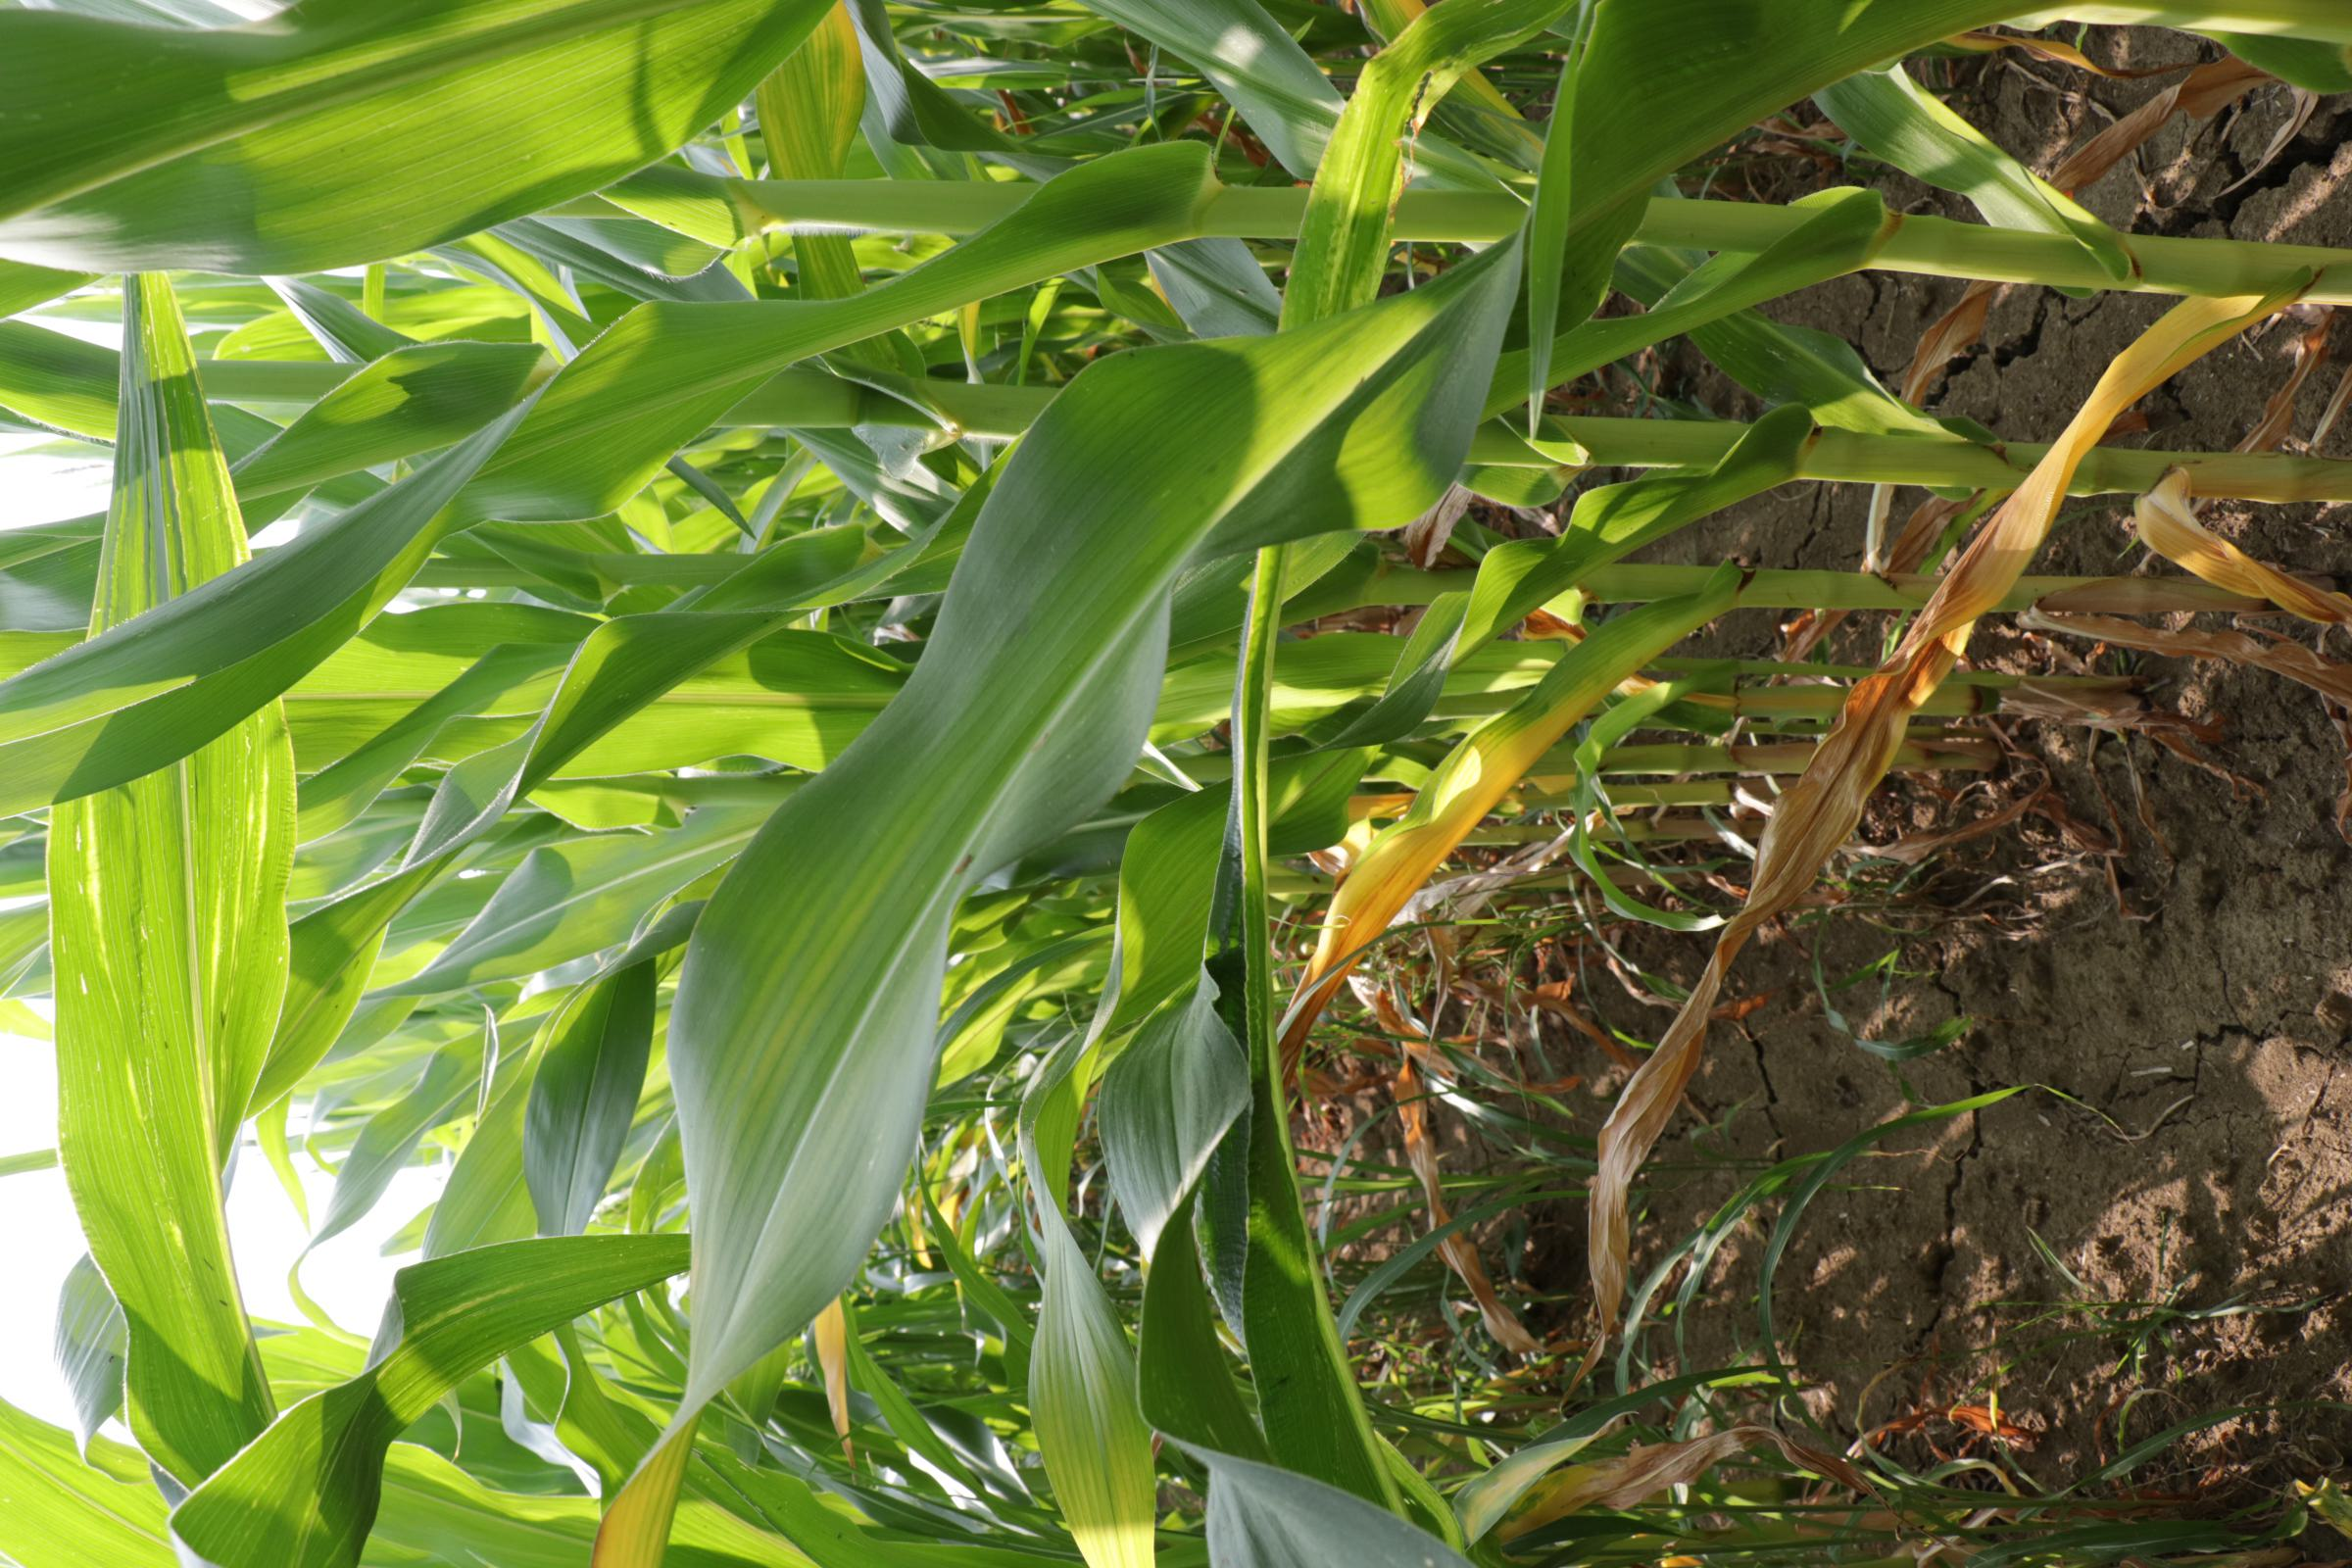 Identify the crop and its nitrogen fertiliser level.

maize, full nitrogen fertilisation
